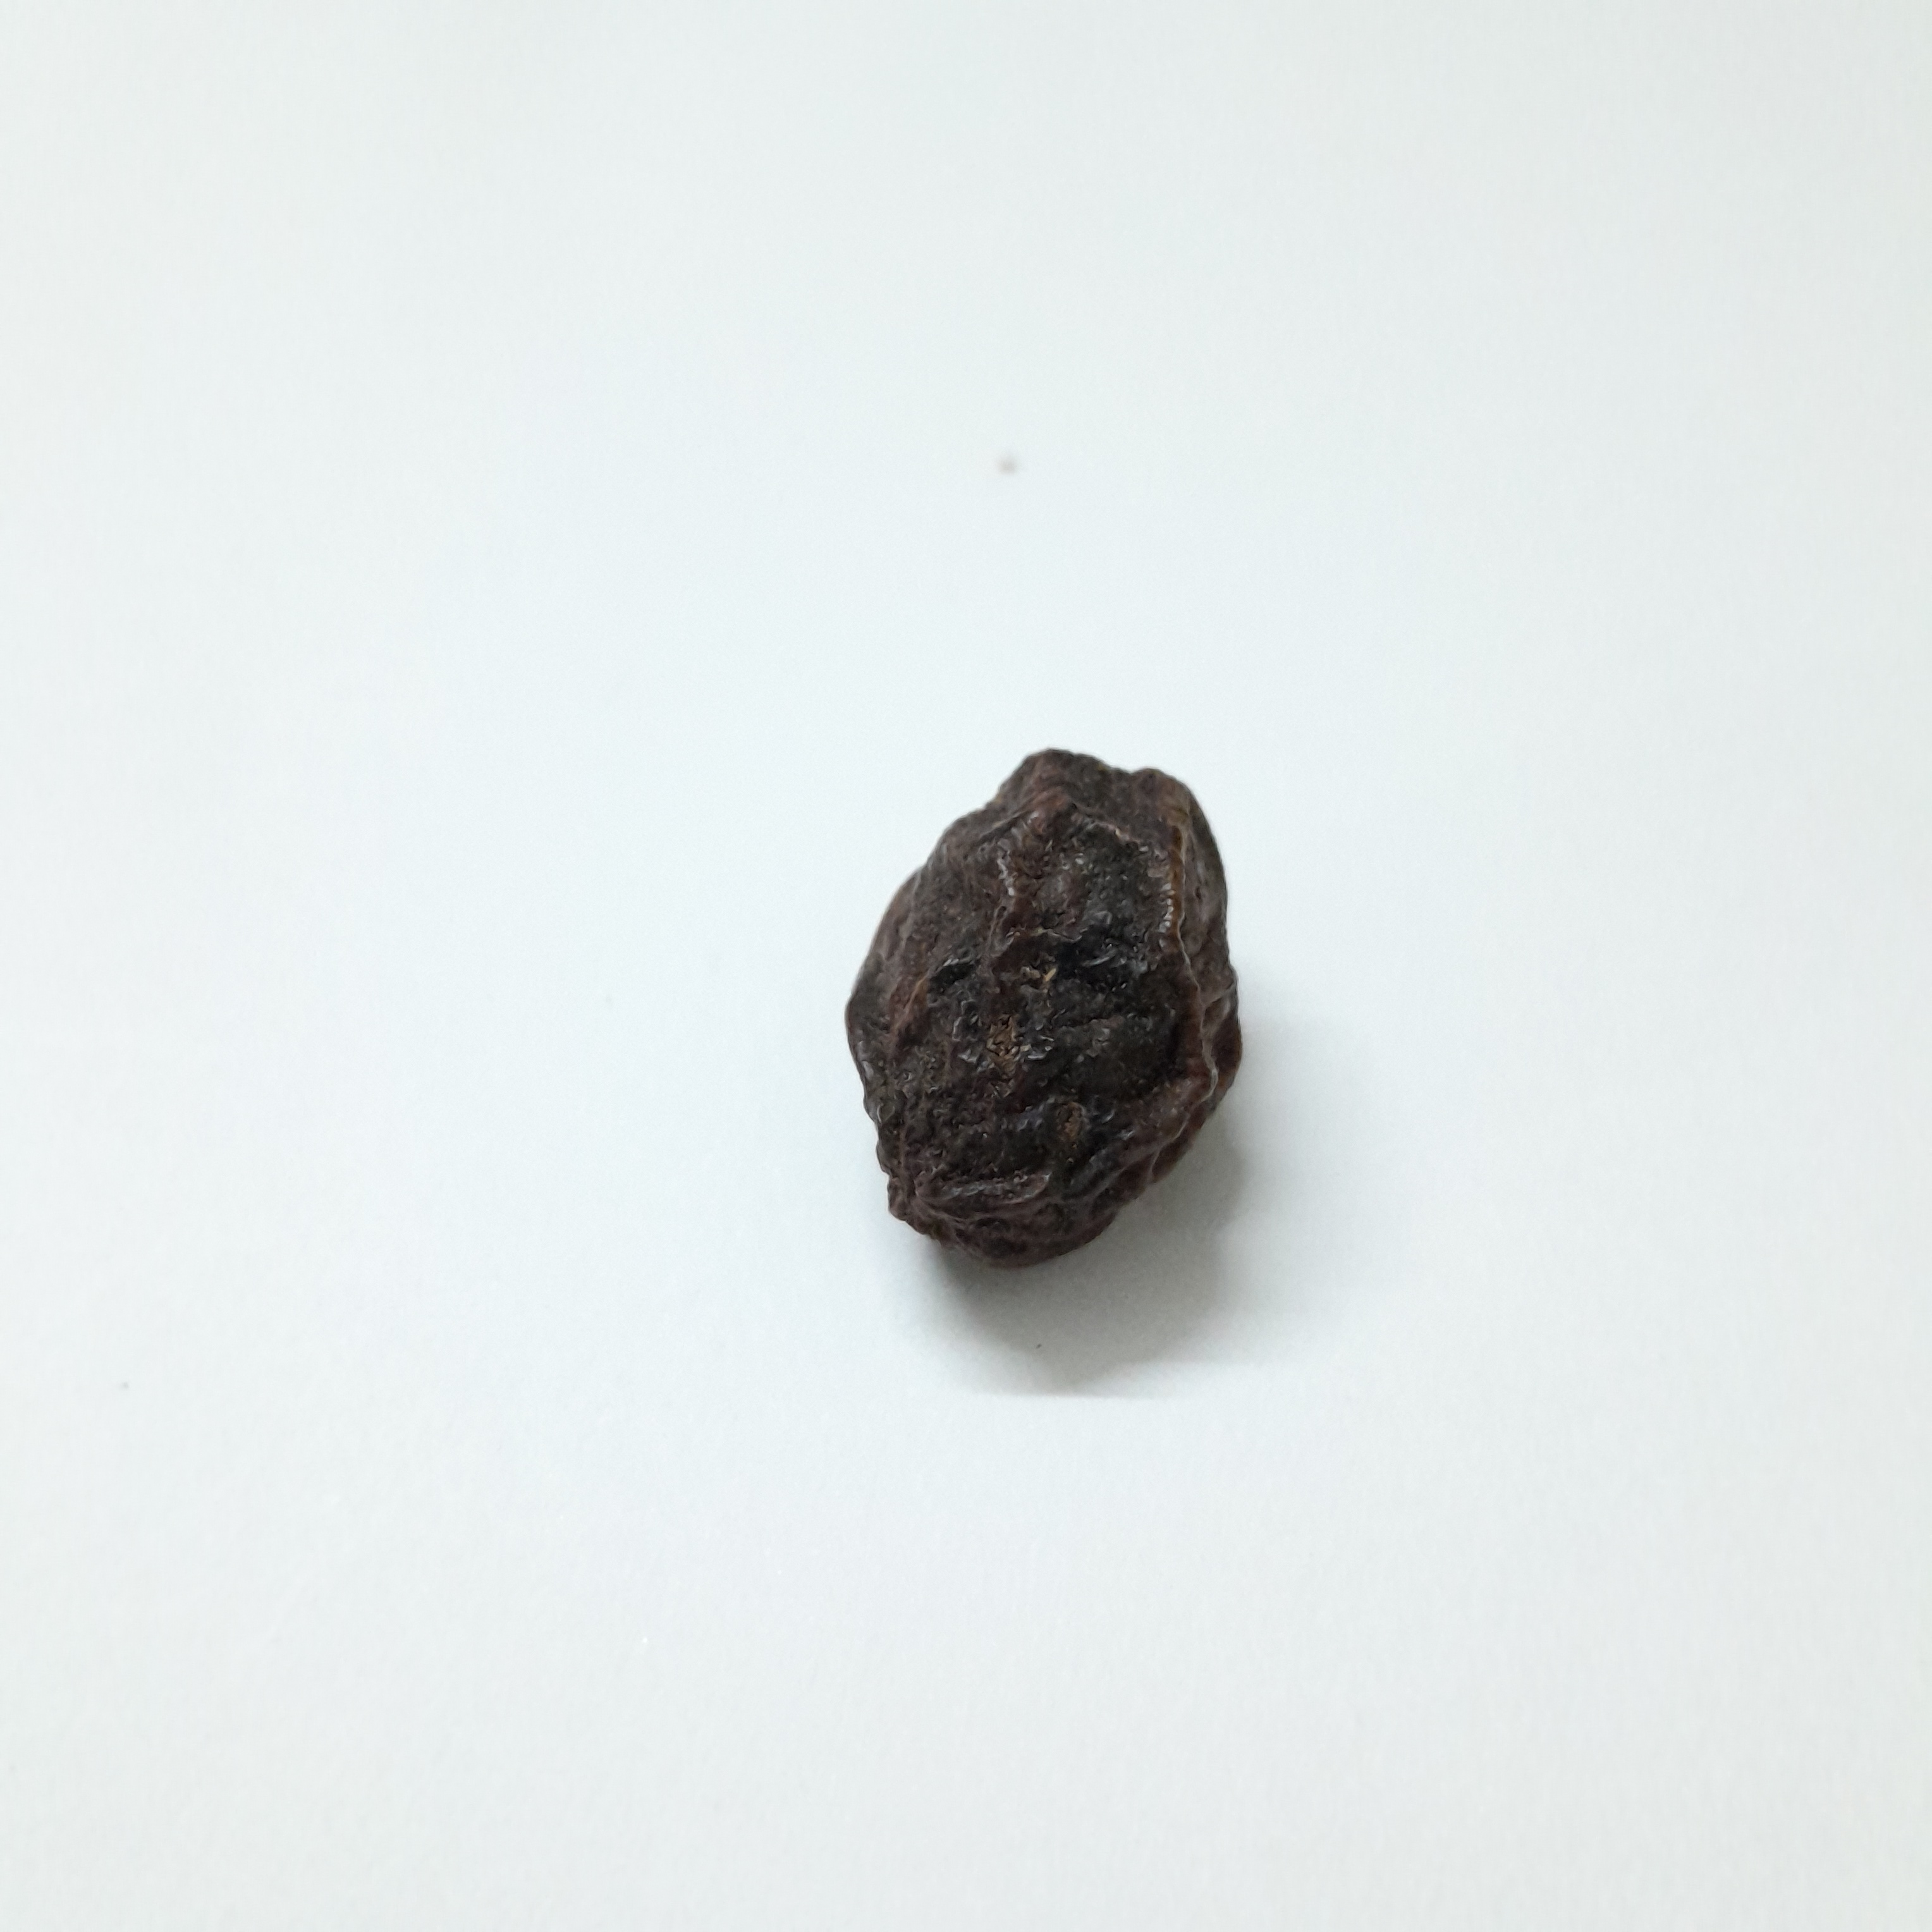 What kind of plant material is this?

kadukharik
